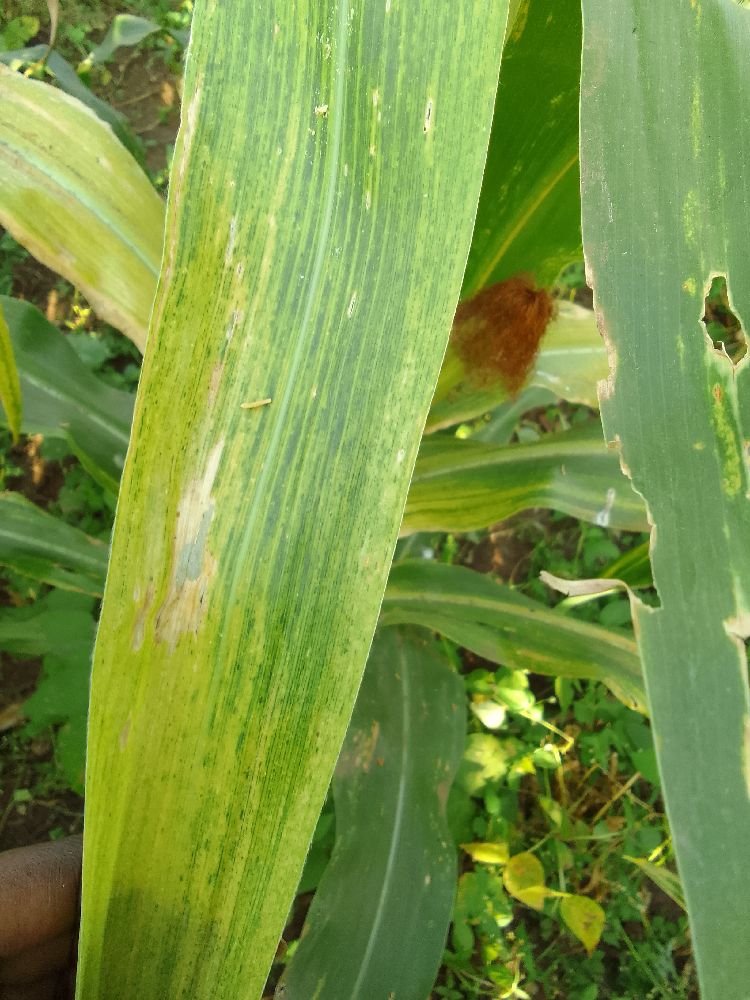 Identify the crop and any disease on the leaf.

maize, maize lethal necrosis
